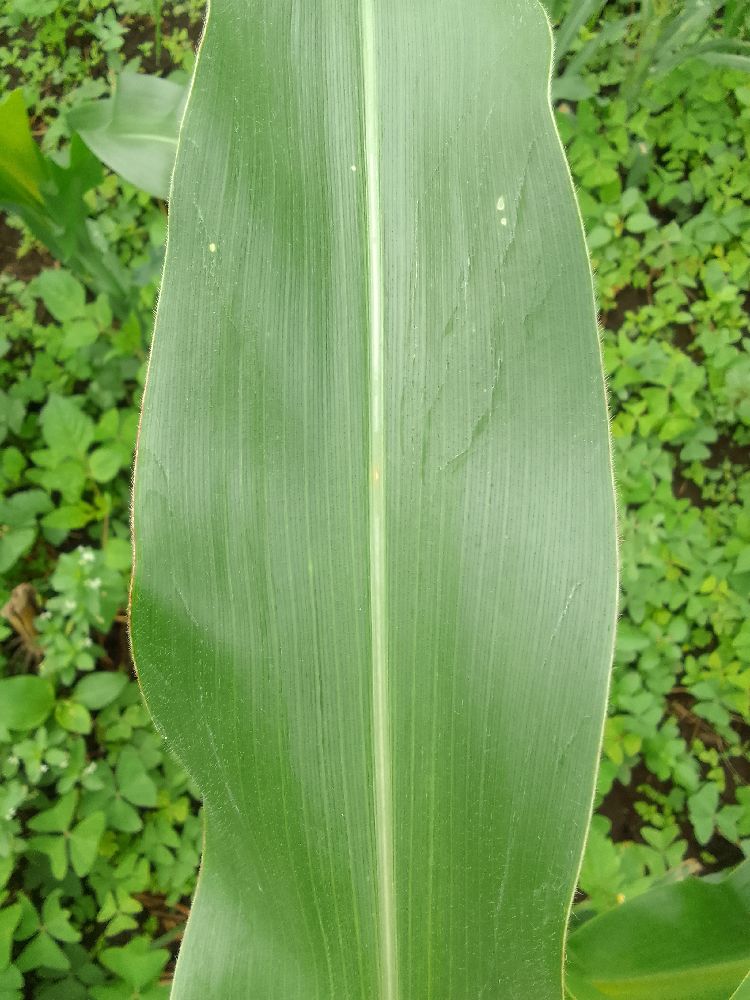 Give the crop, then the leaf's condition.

maize, healthy
